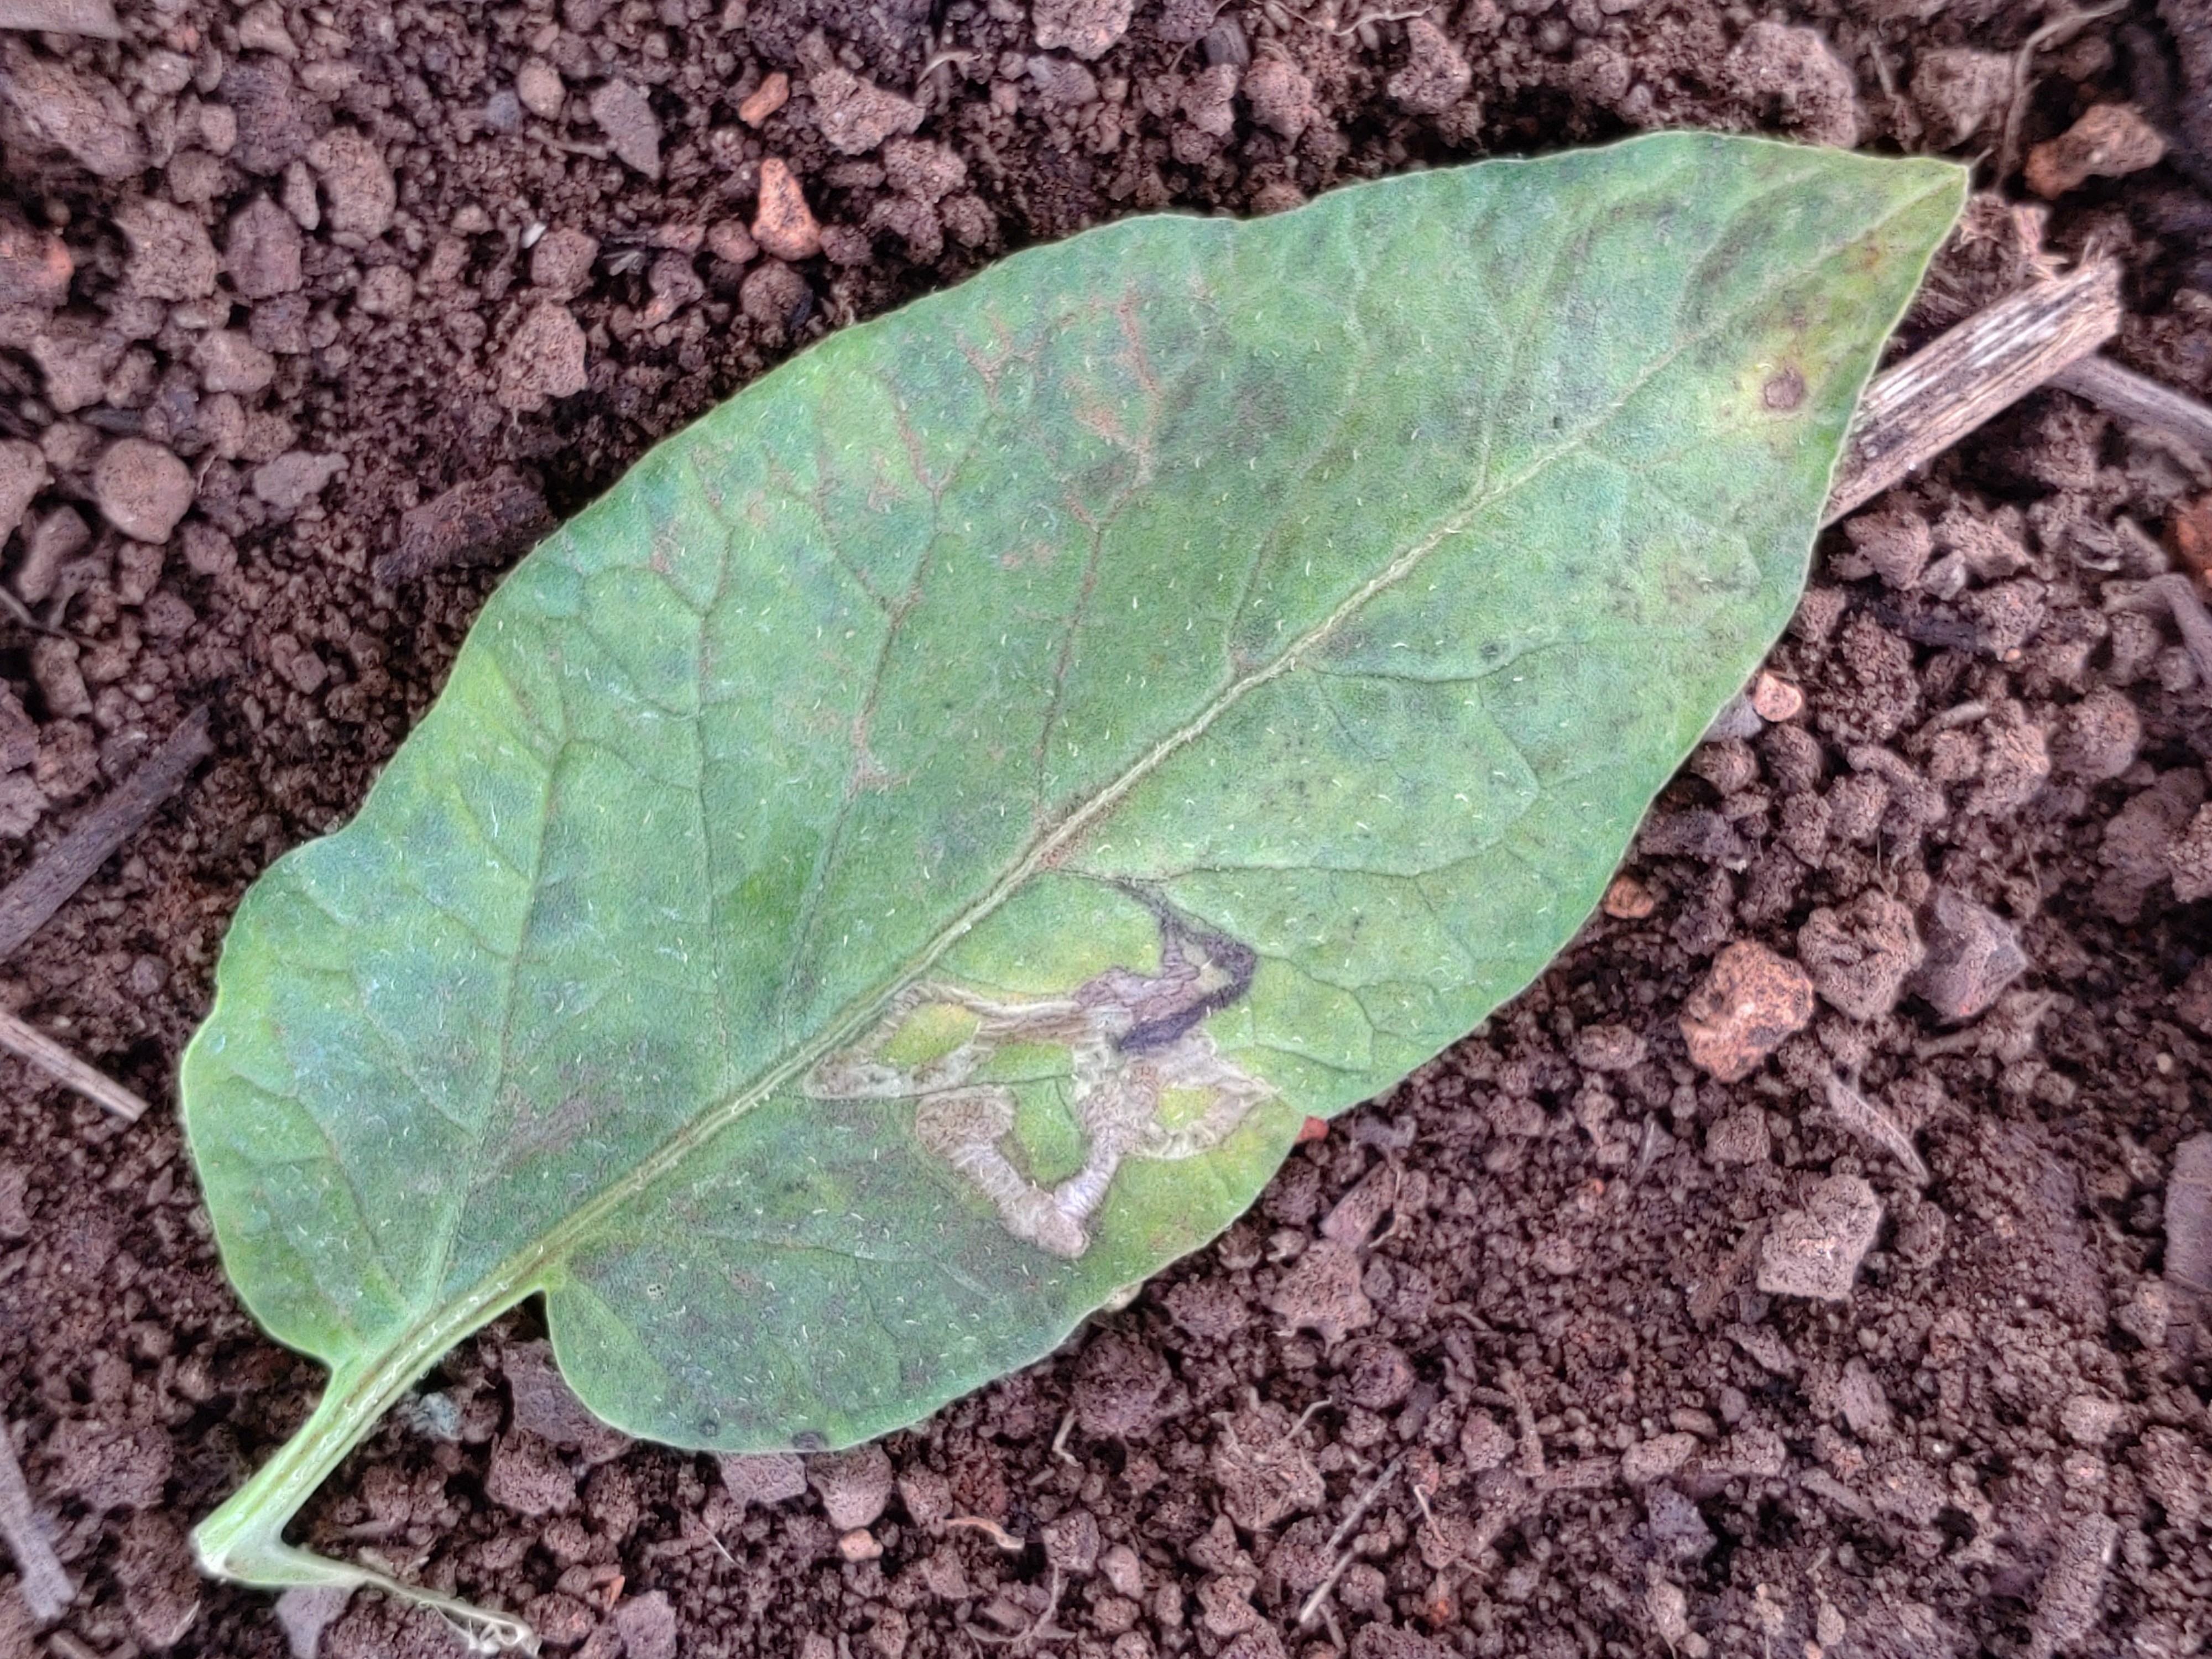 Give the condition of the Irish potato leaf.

late blight
